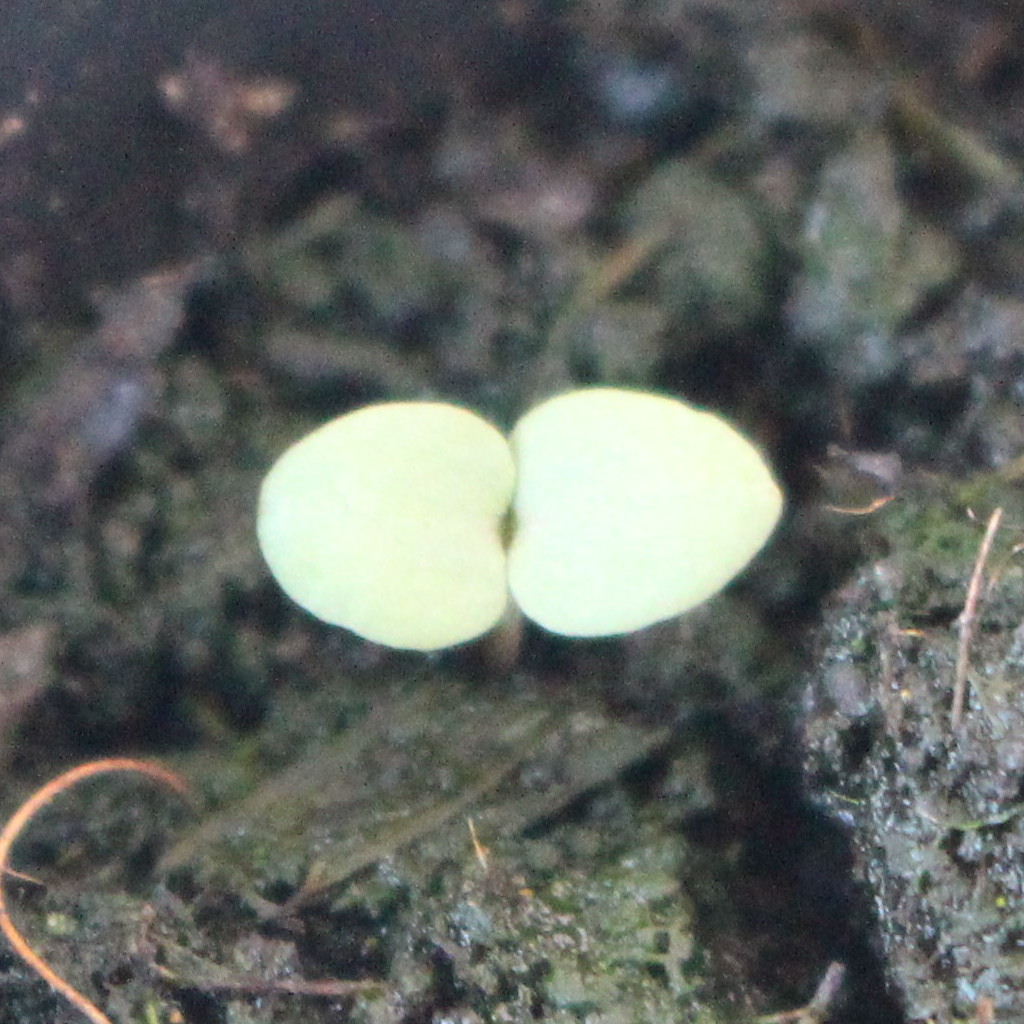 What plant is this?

Veronica persica
